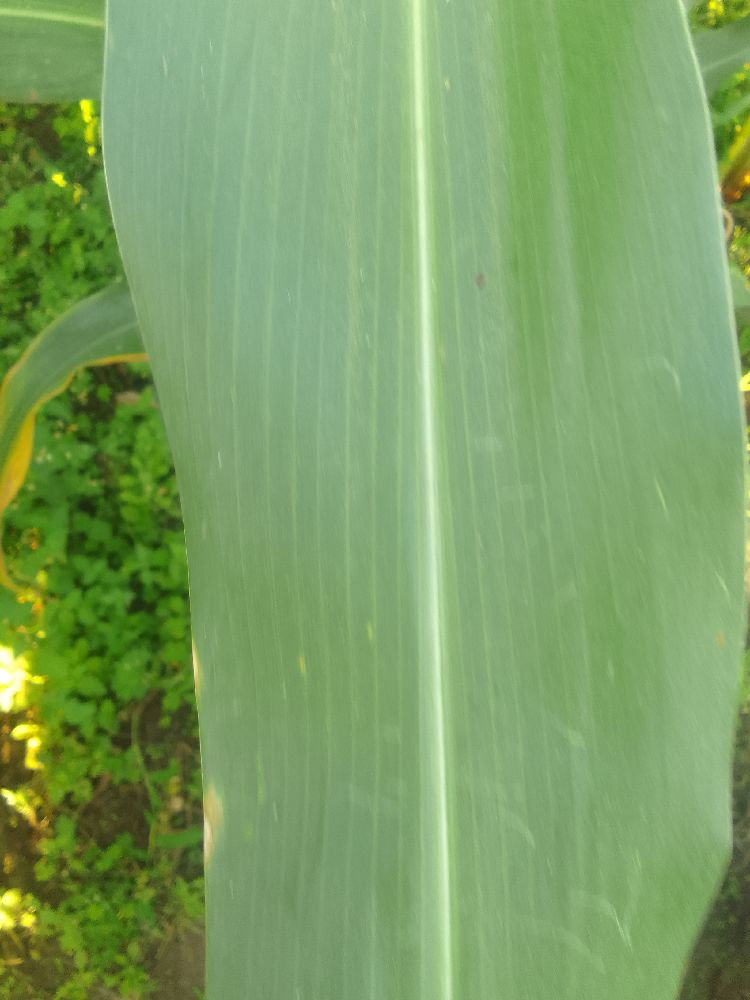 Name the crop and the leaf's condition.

maize, healthy
